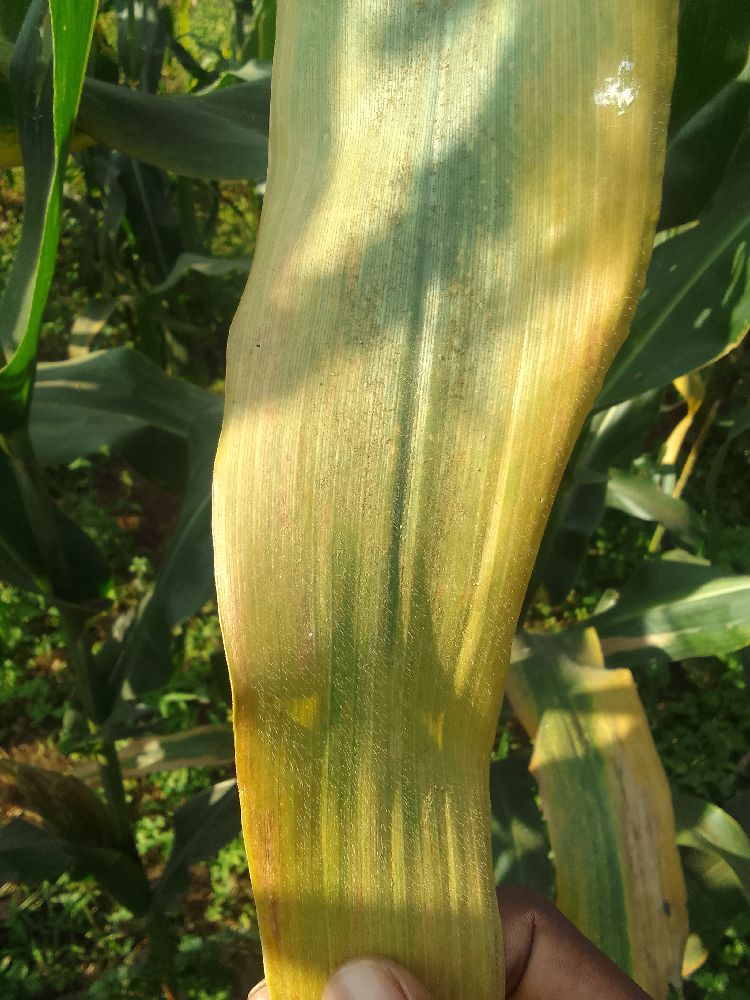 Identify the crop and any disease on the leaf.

maize, maize lethal necrosis
